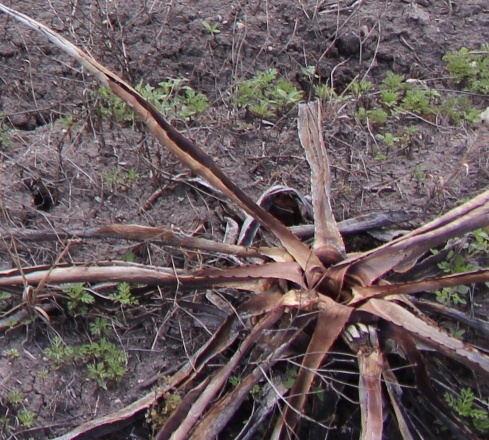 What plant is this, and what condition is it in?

agave, sick
